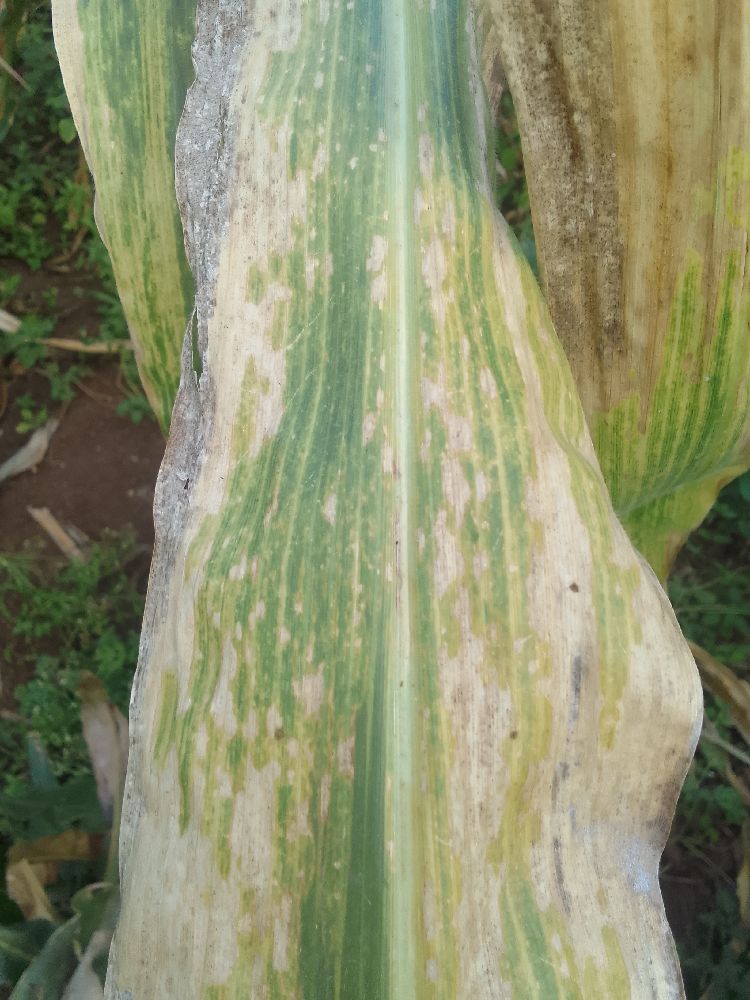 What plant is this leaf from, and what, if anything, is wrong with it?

maize, maize lethal necrosis
